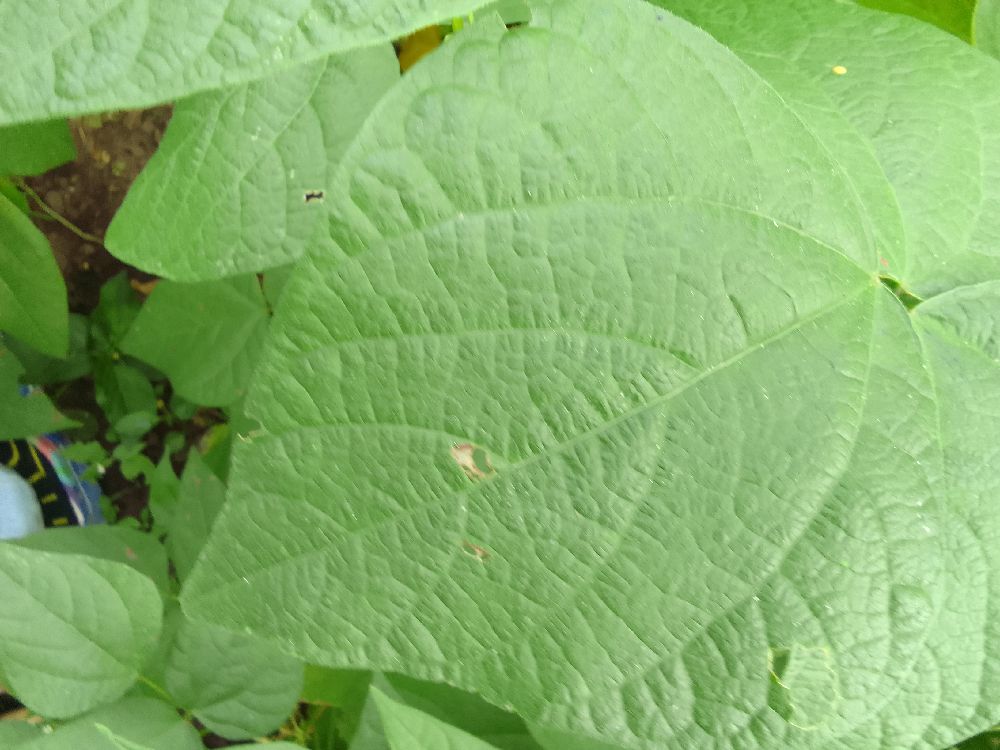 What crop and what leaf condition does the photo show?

common bean, healthy
